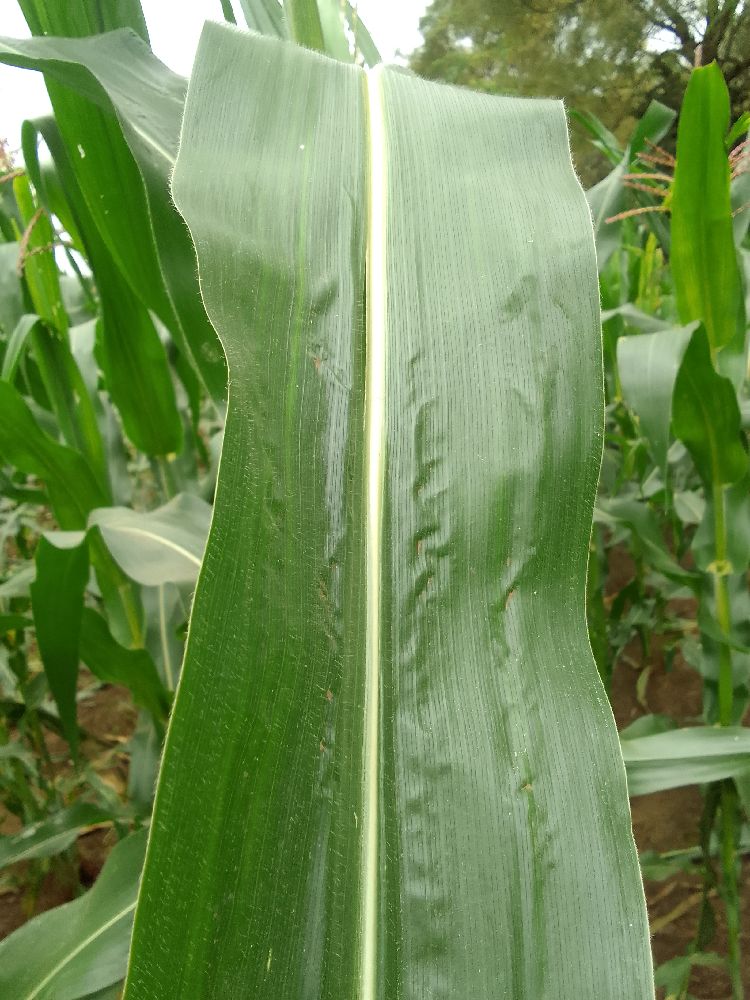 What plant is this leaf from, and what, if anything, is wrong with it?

maize, healthy
